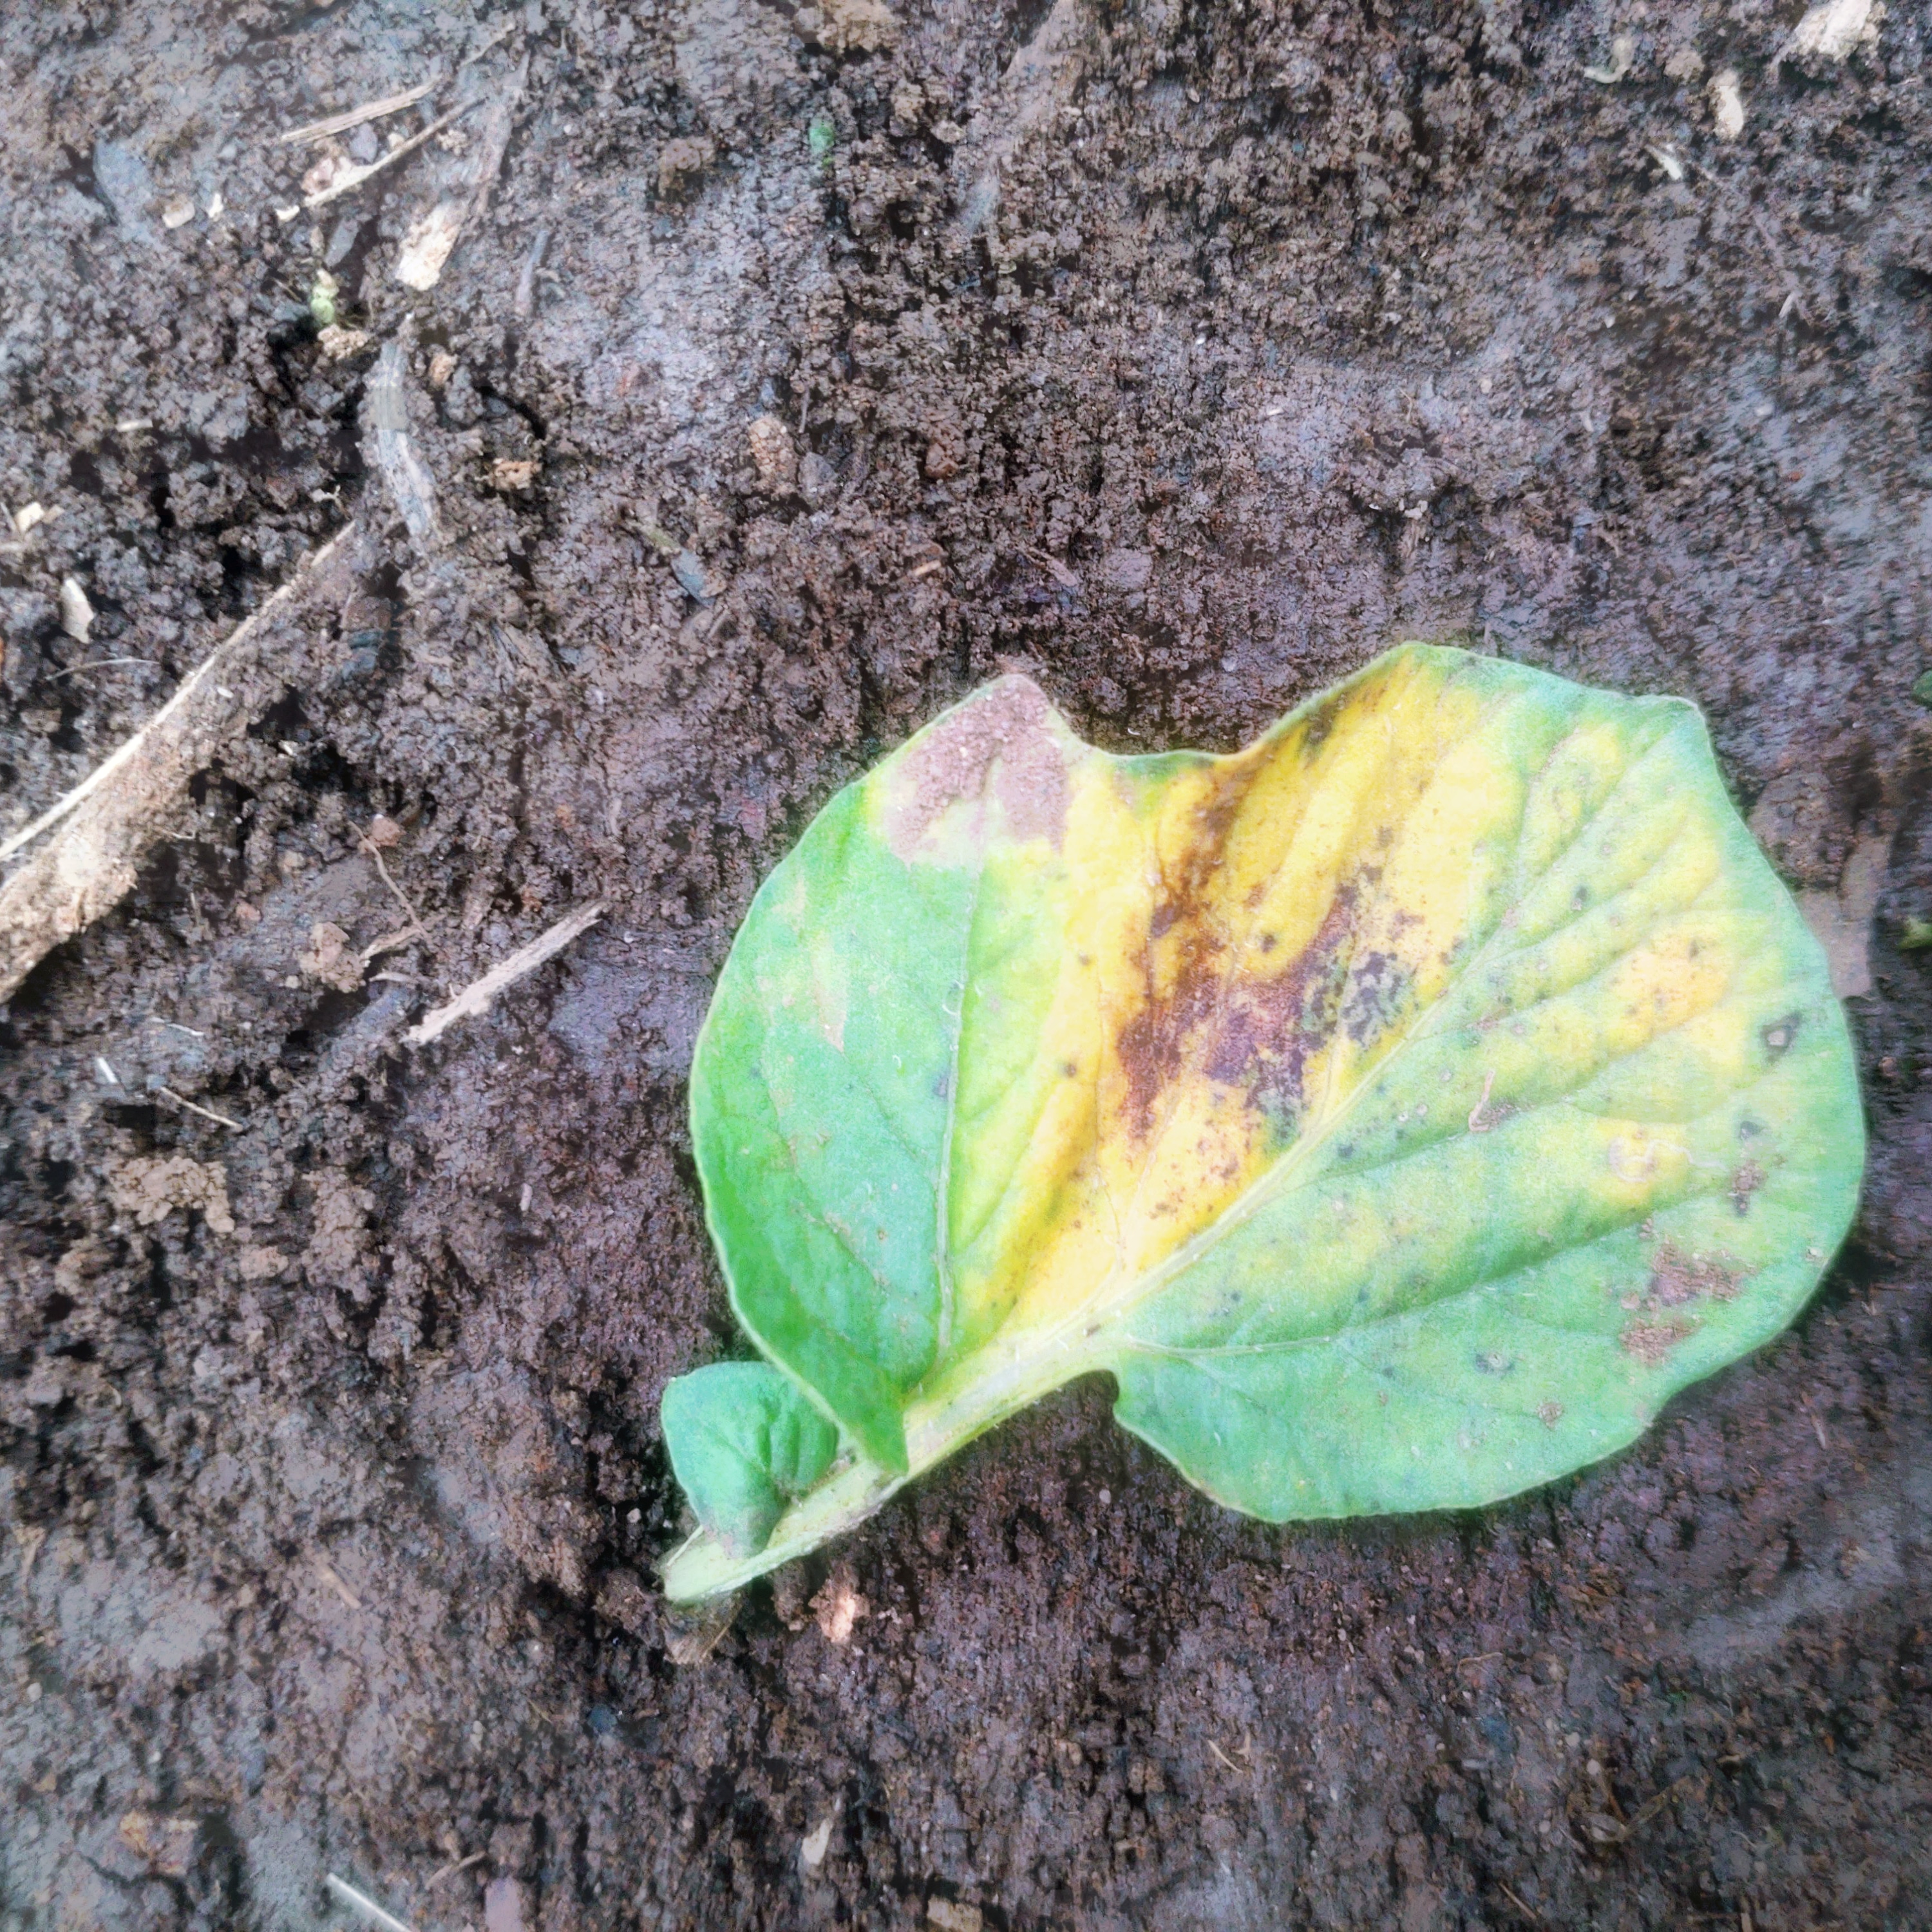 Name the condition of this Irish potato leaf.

late blight
